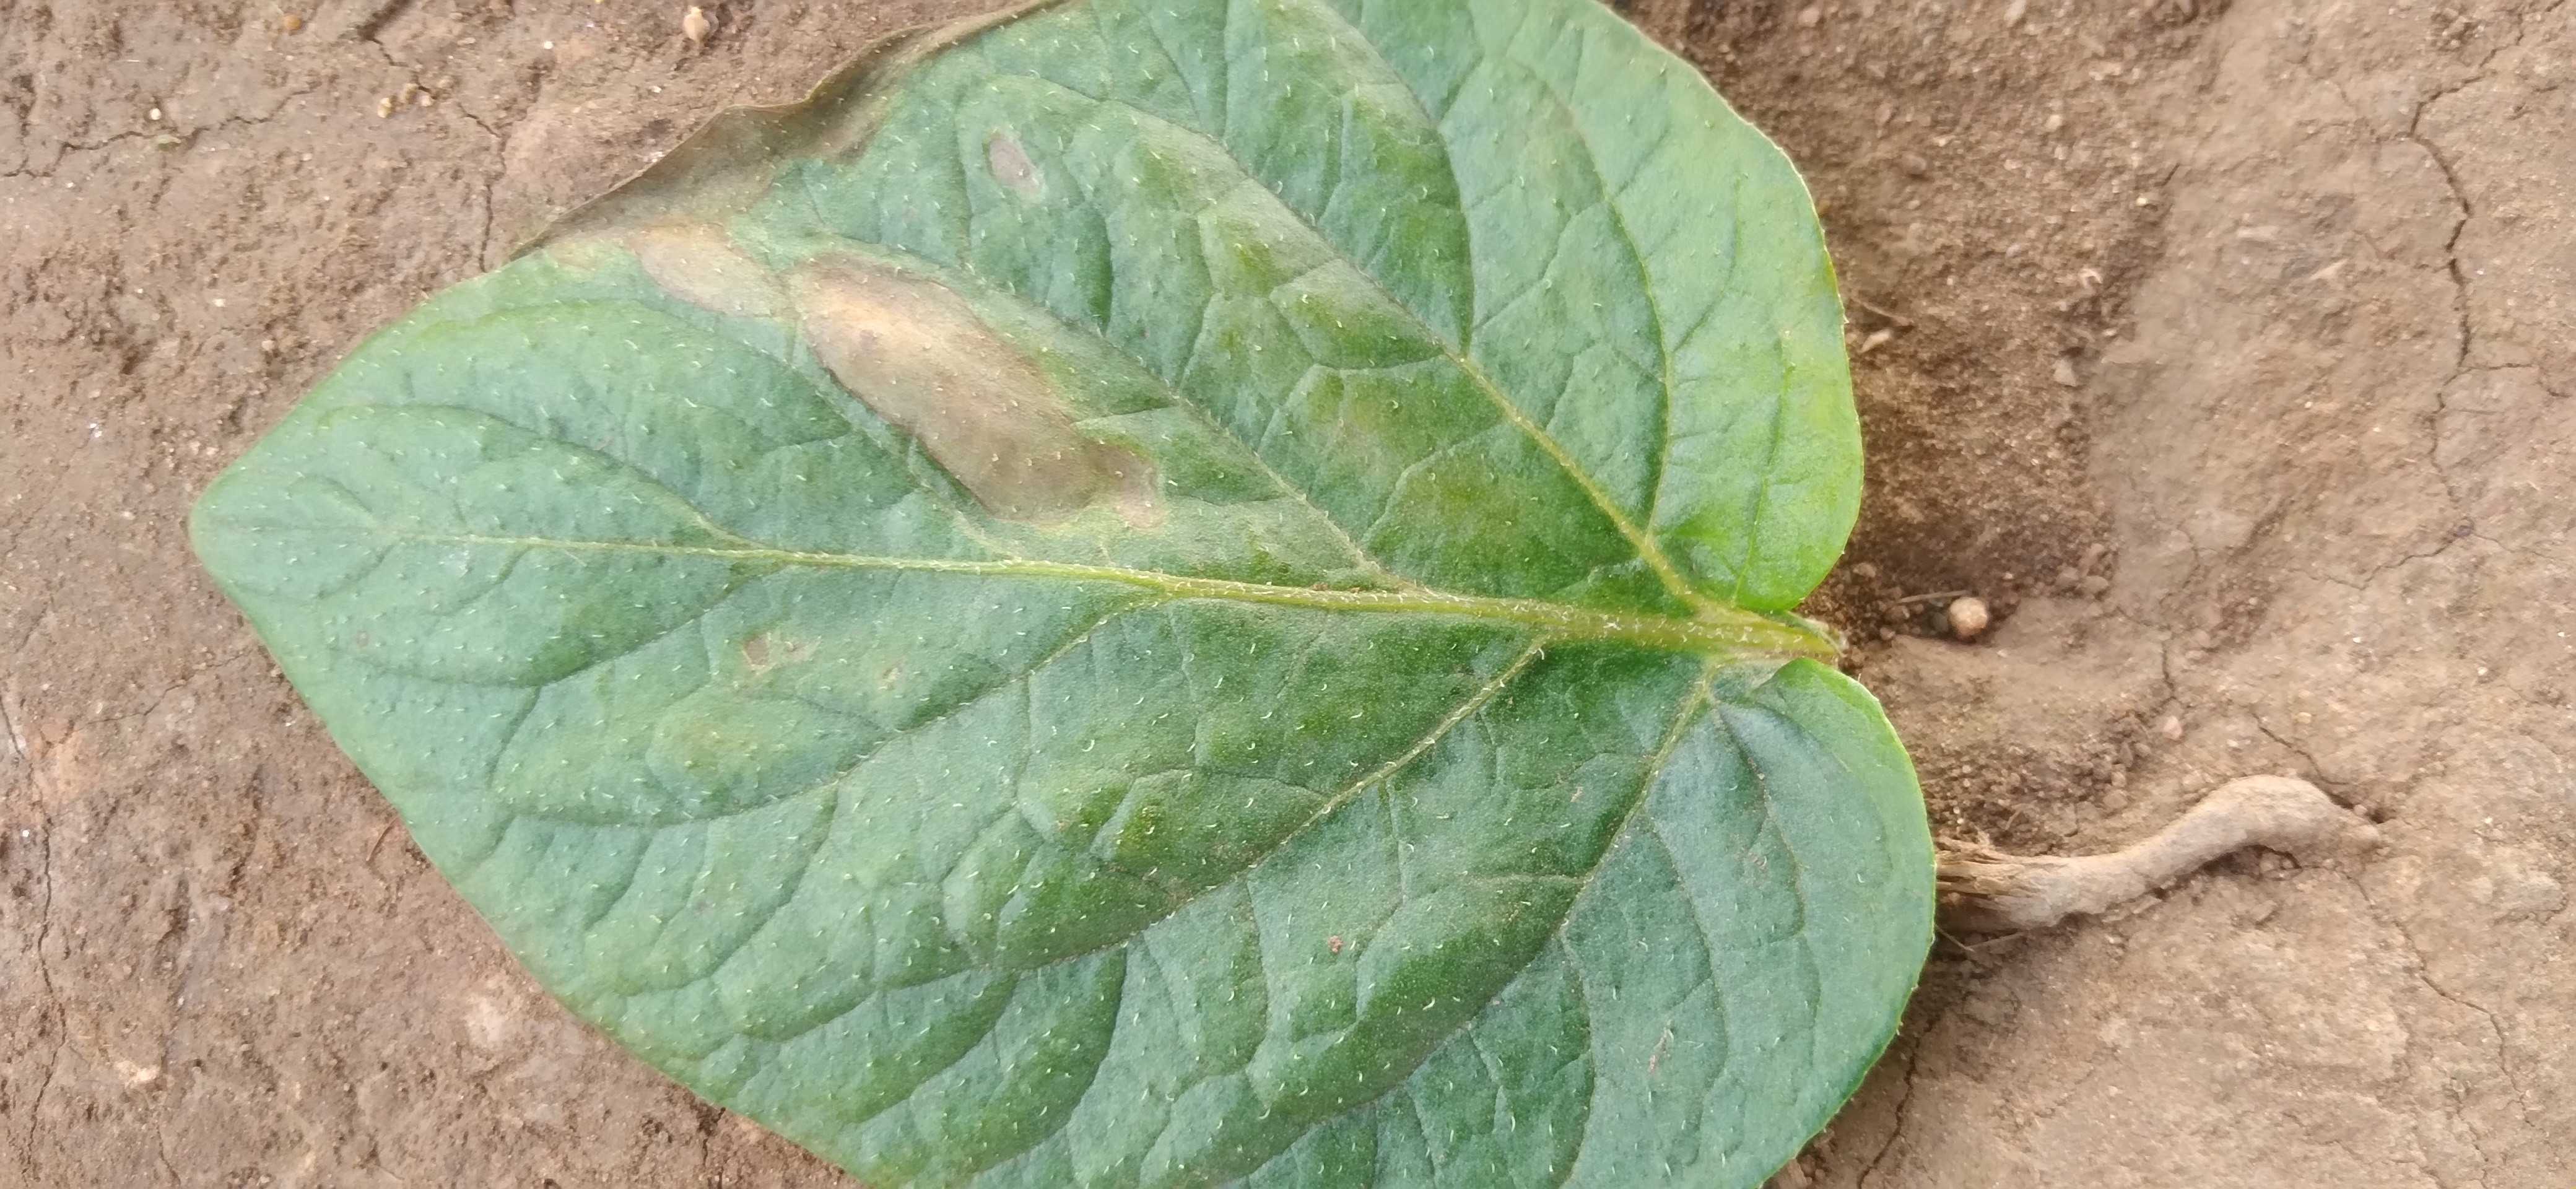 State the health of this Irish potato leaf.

early blight
